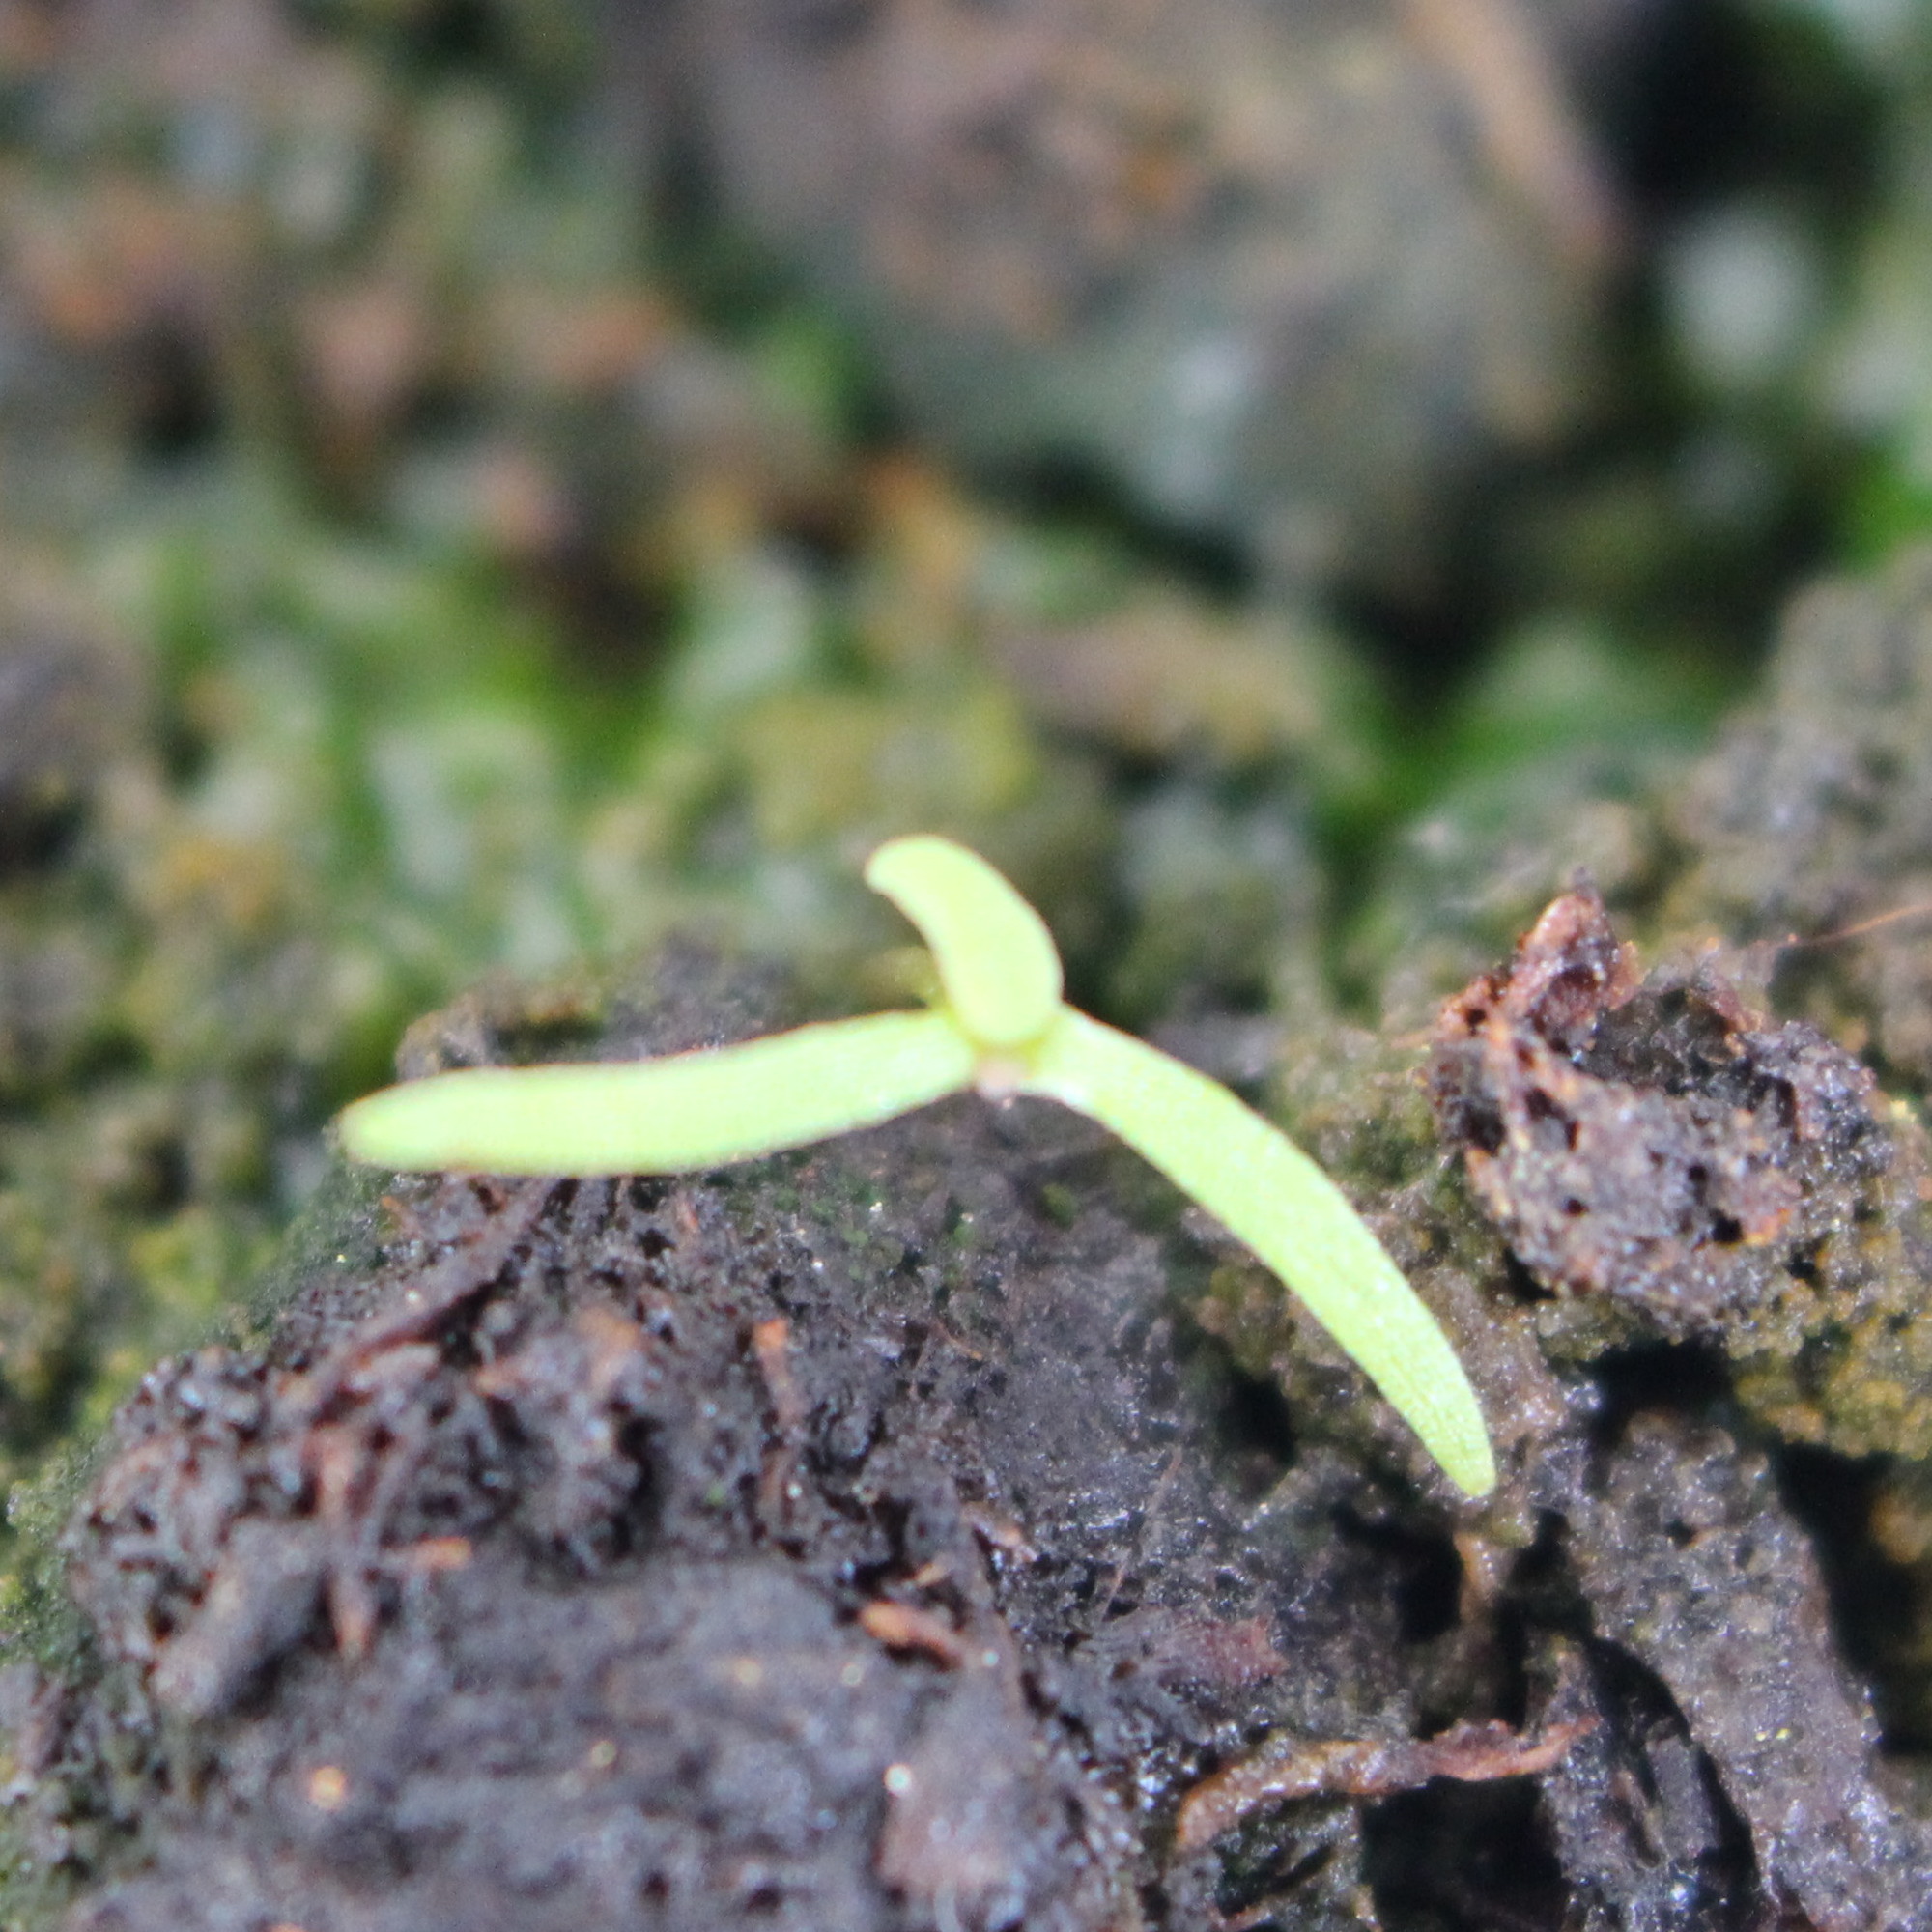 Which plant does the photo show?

Papaver rhoeas
